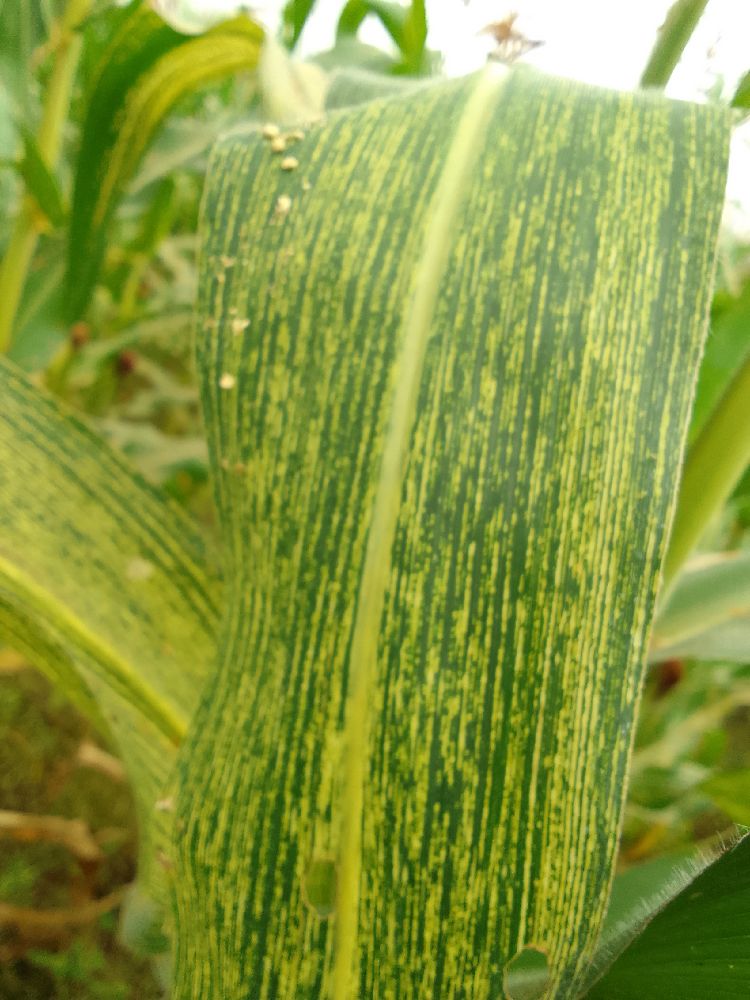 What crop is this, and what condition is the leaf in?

maize, maize streak virus
